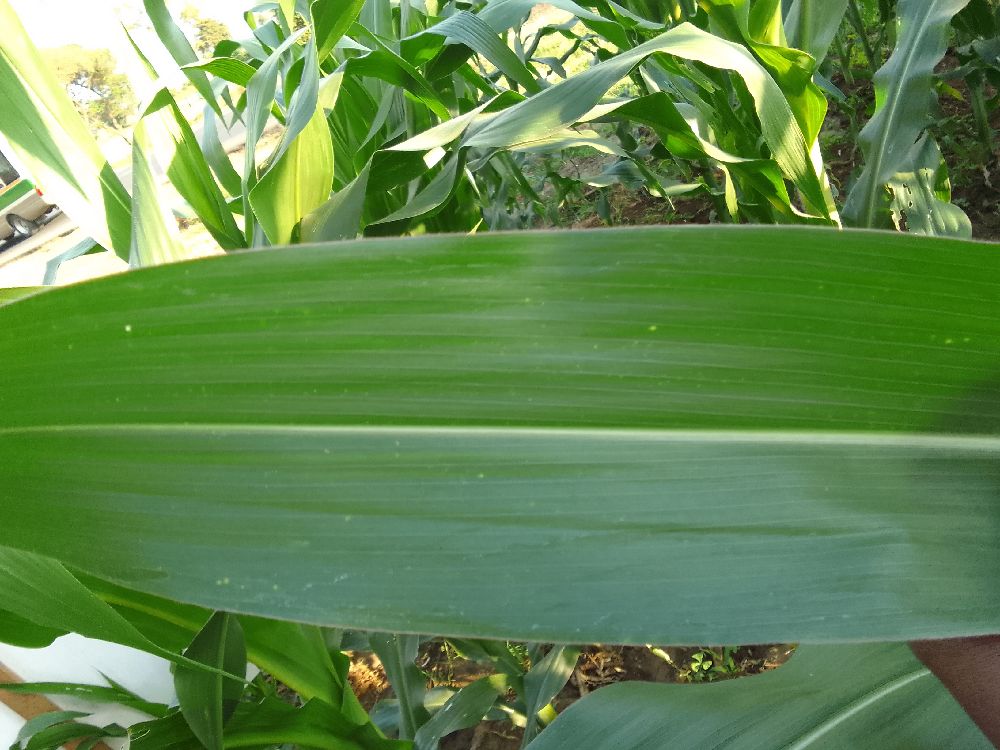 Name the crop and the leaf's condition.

maize, healthy
